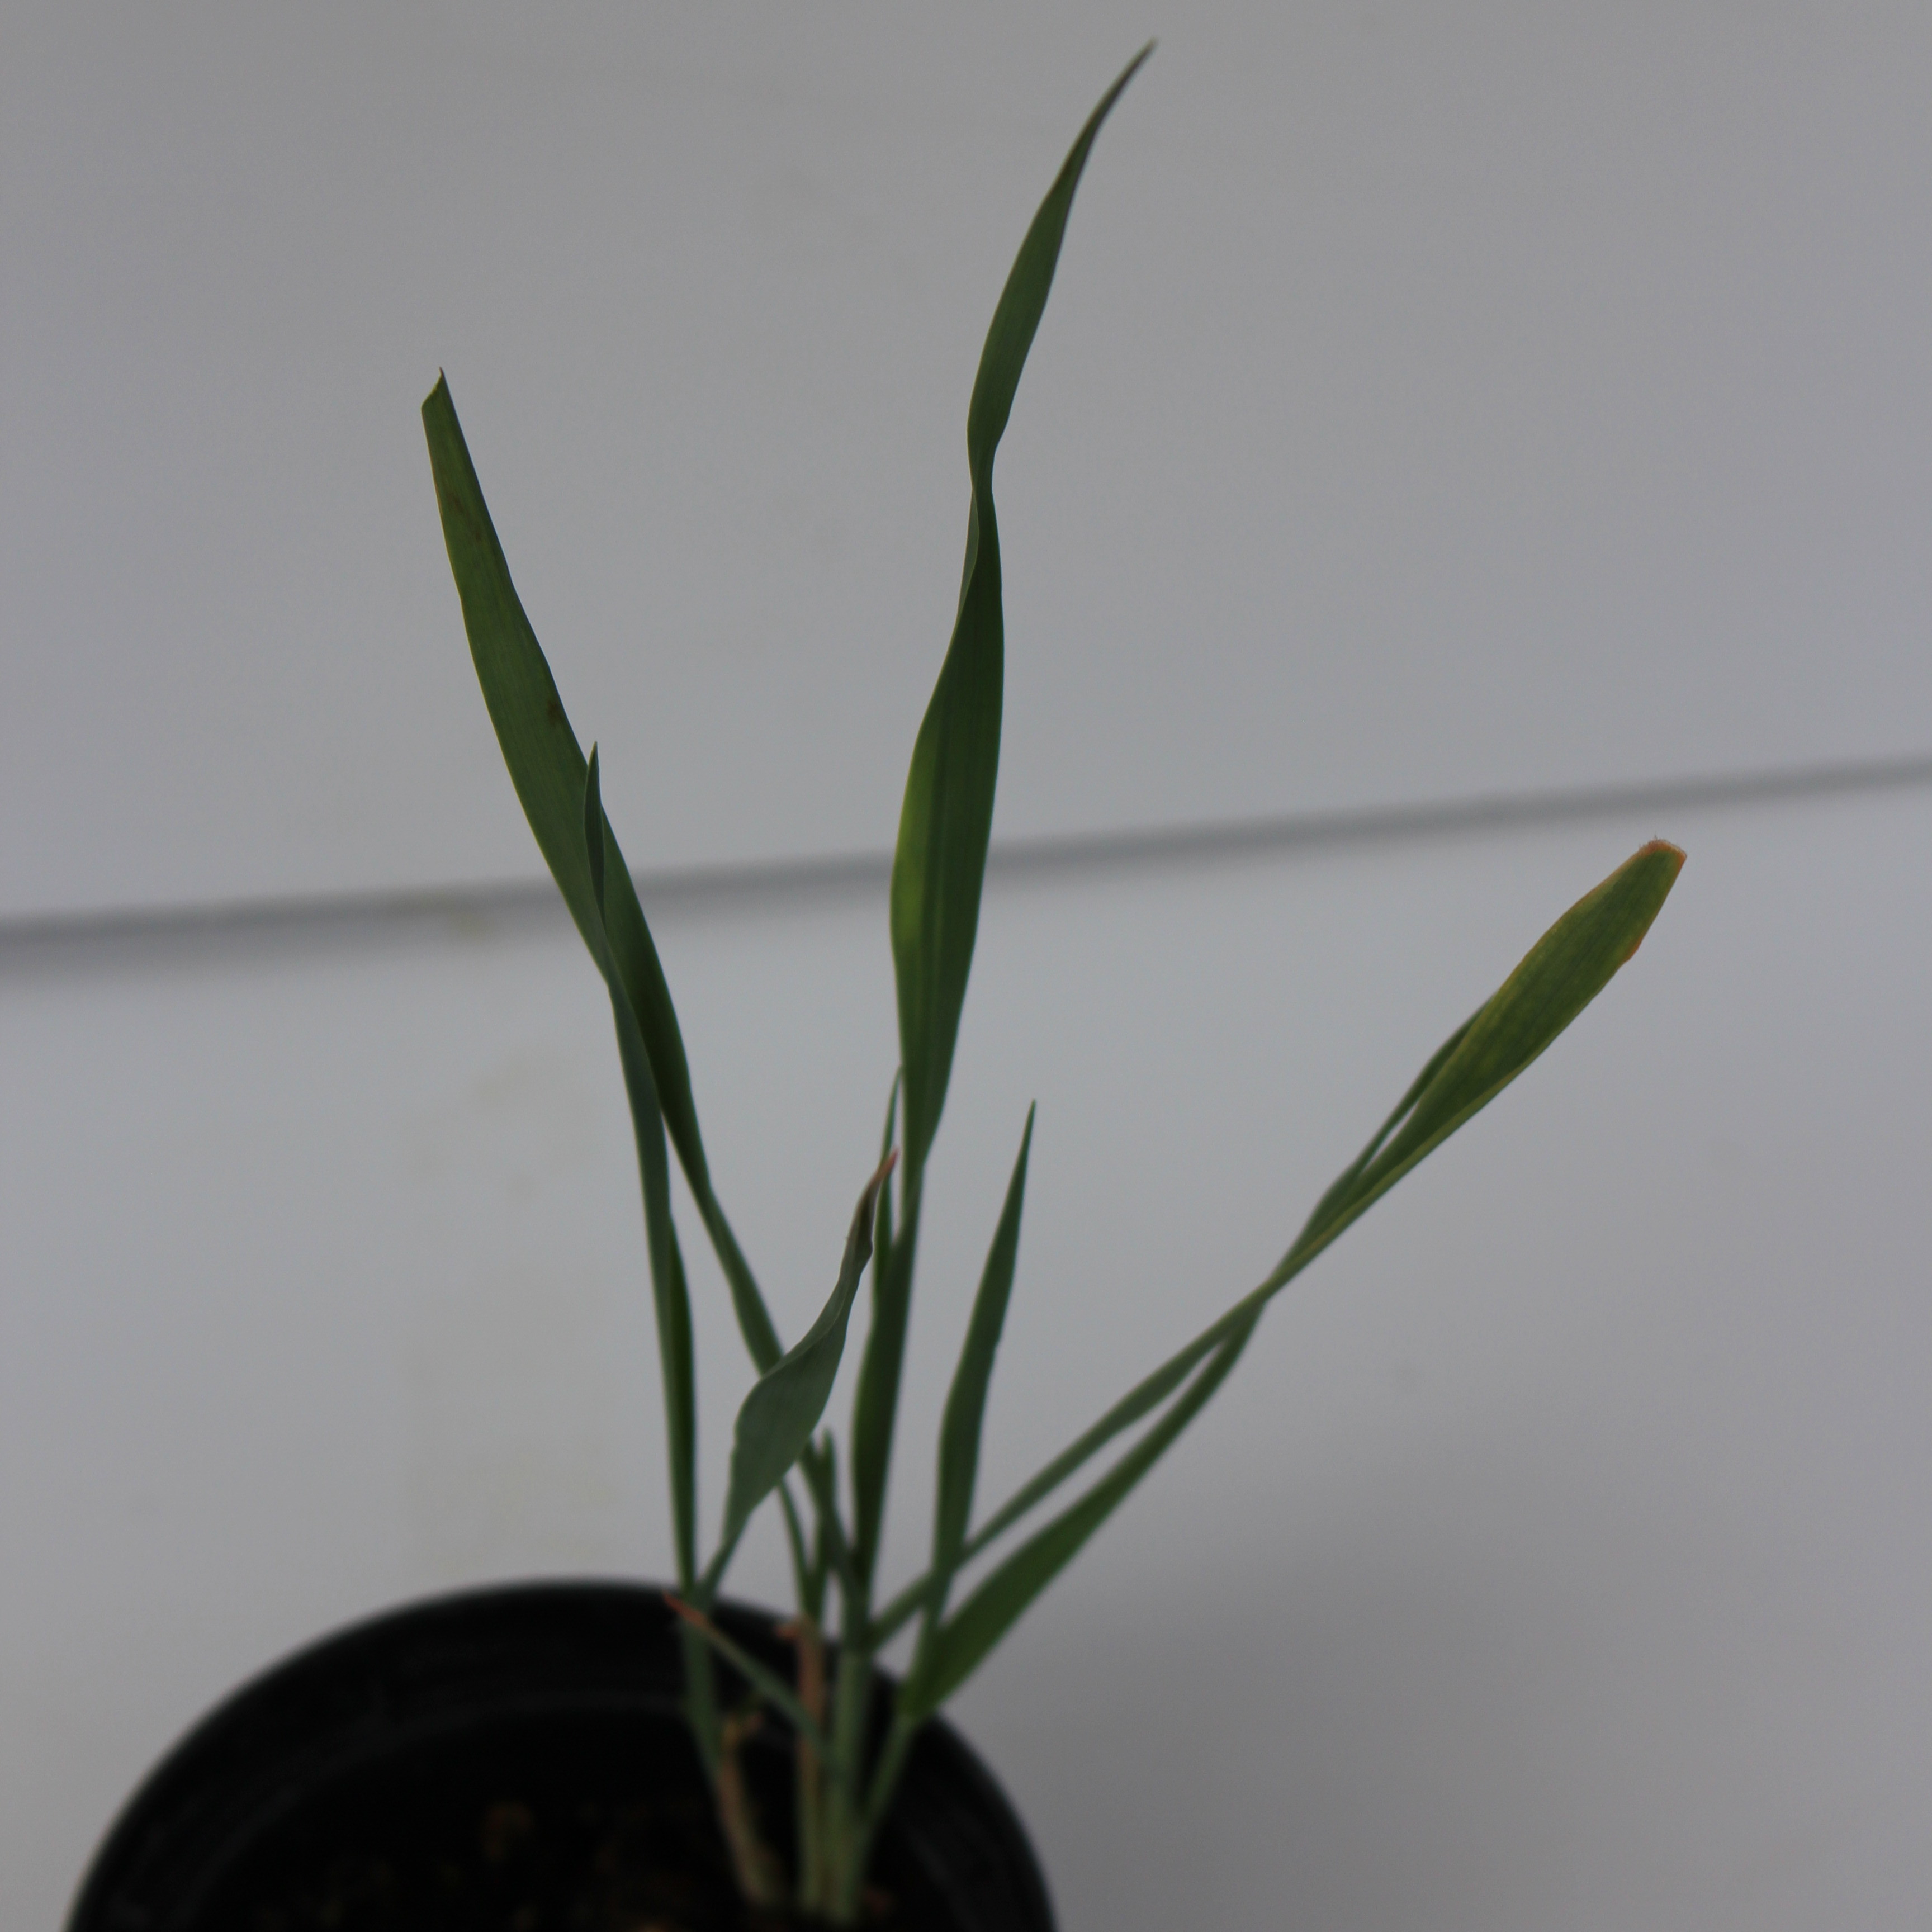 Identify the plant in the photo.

Avena sterilis
